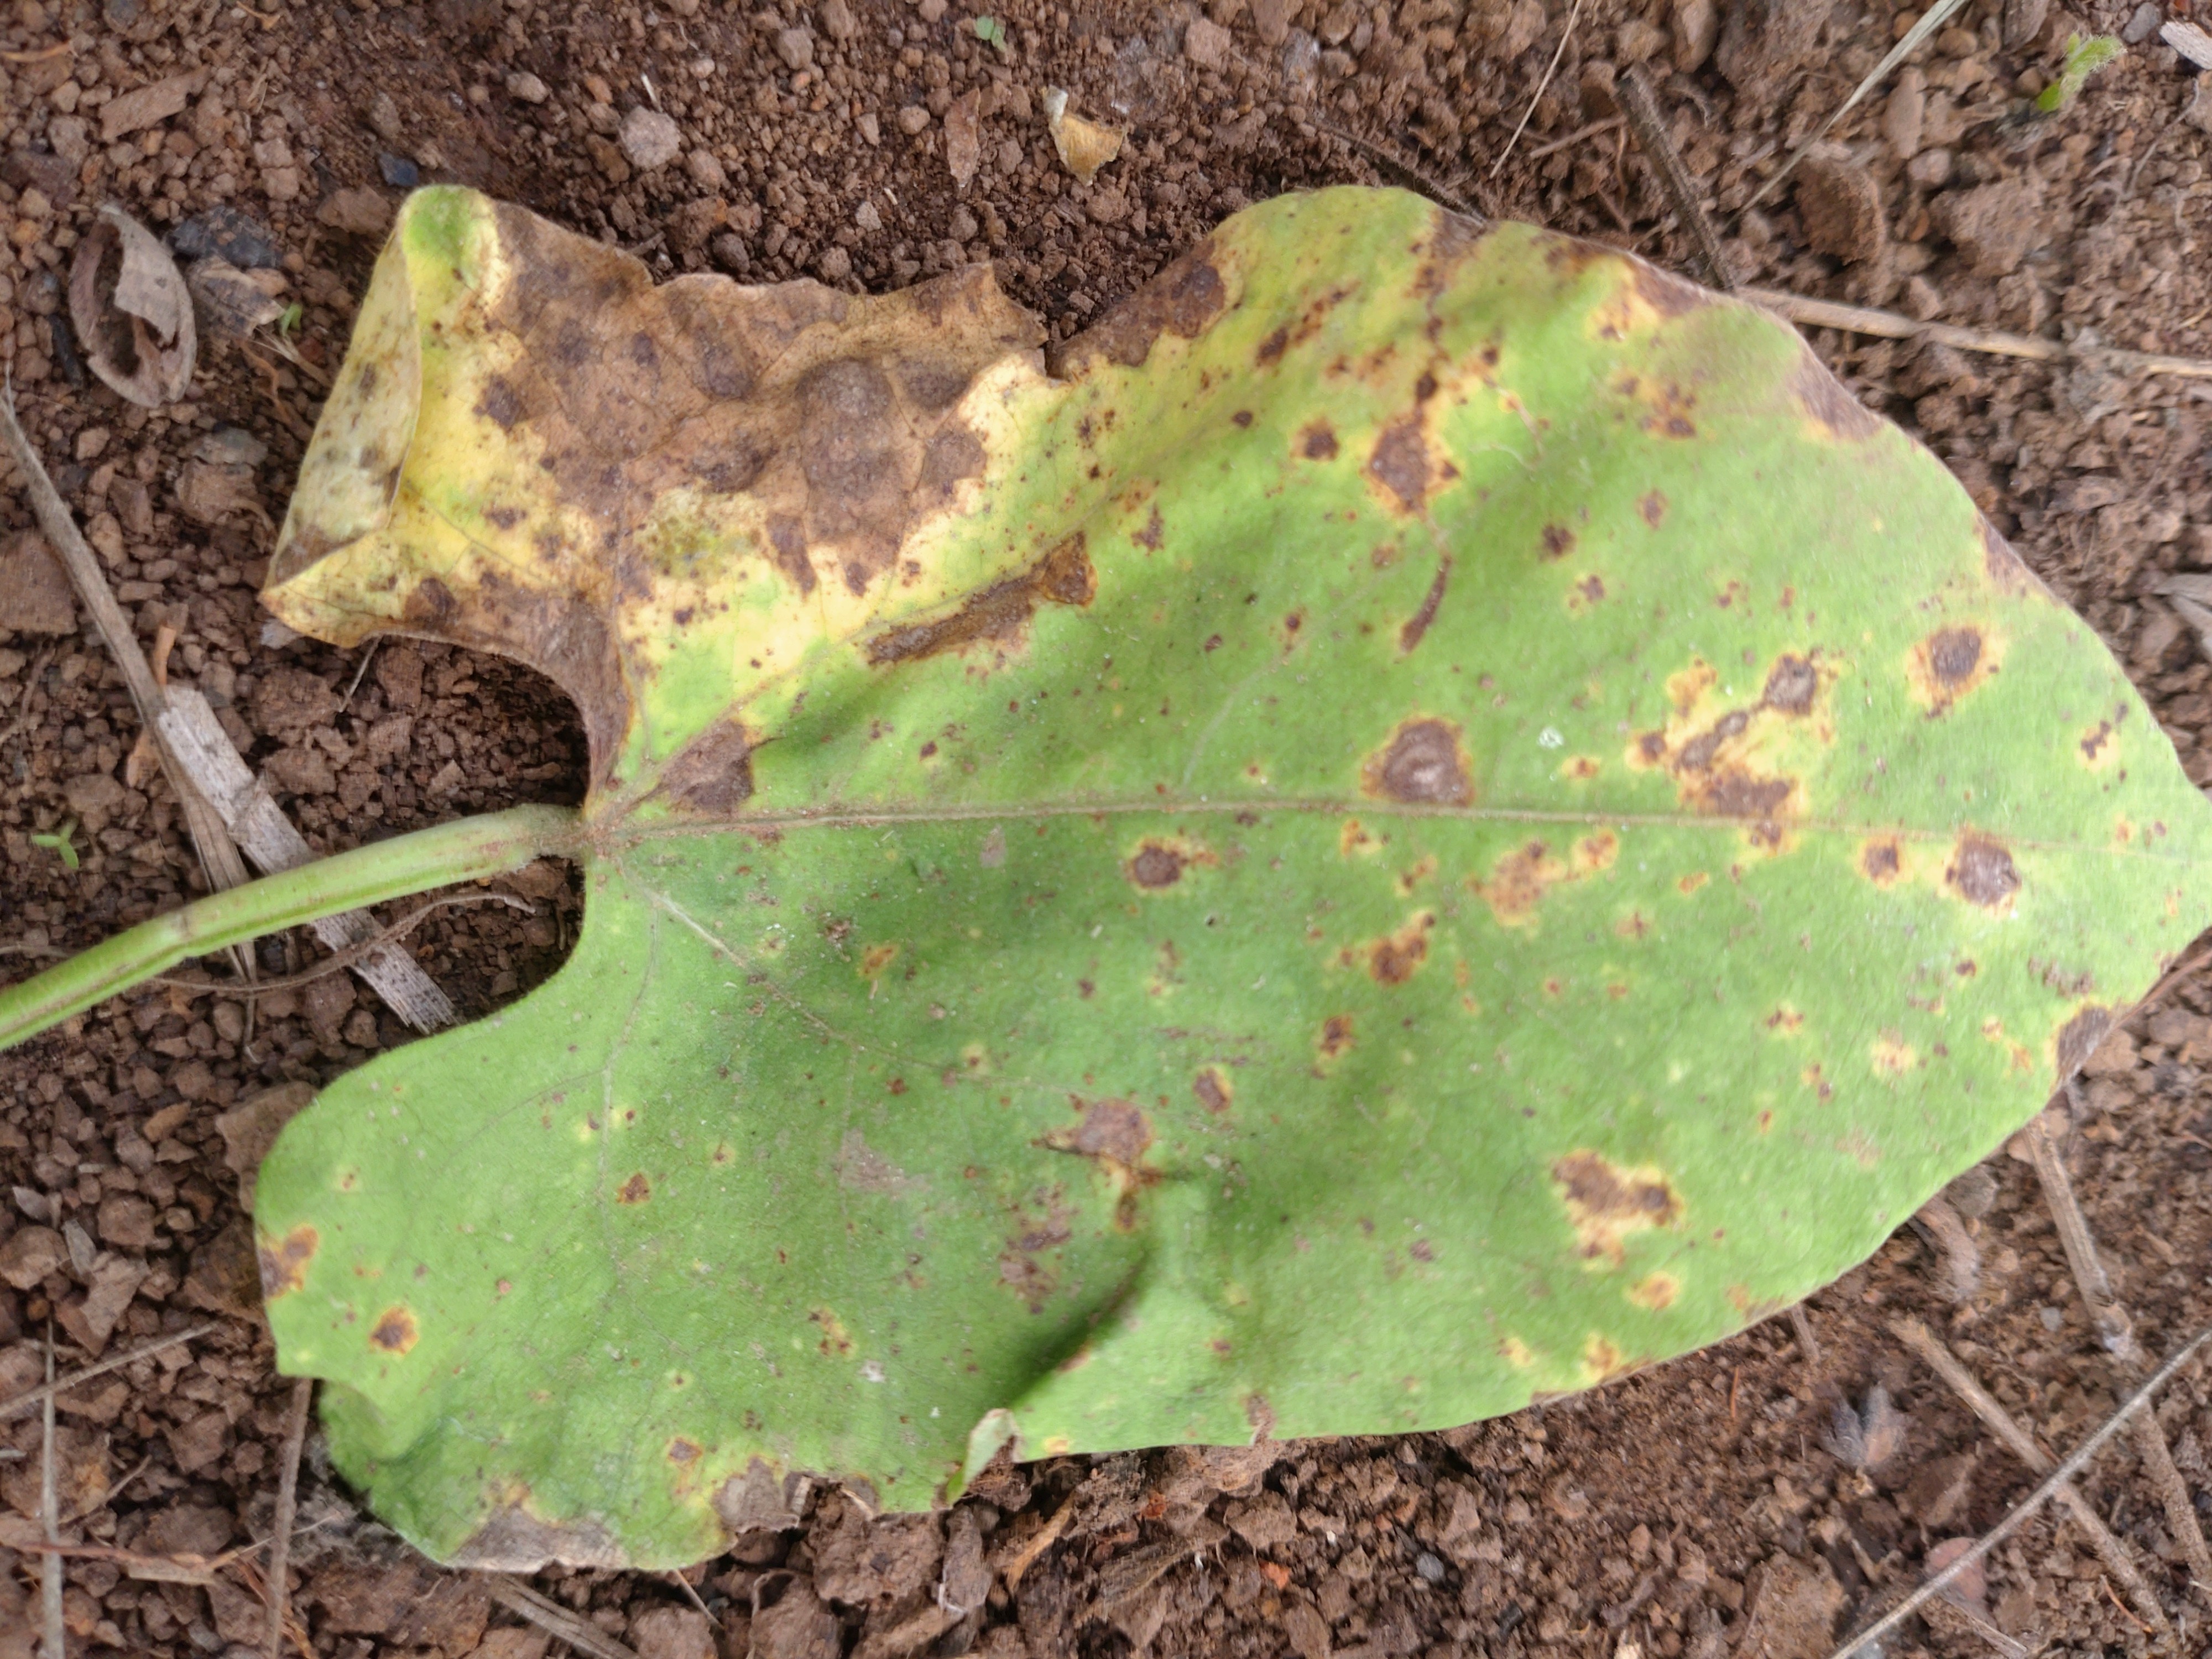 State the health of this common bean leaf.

rust
